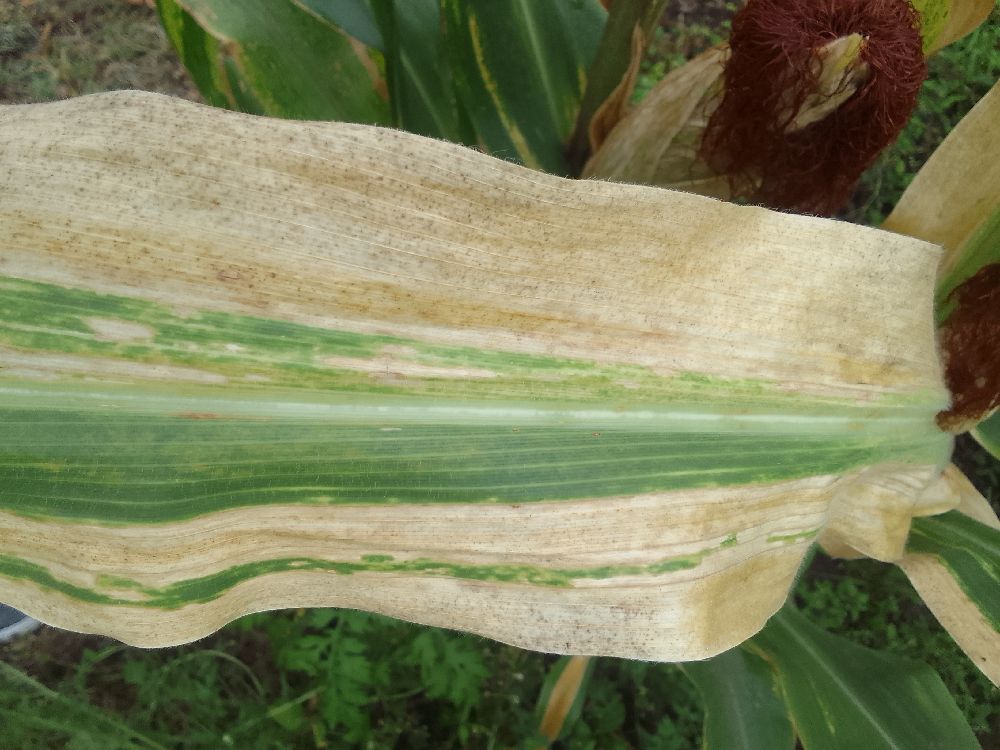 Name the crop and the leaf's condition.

maize, maize lethal necrosis
